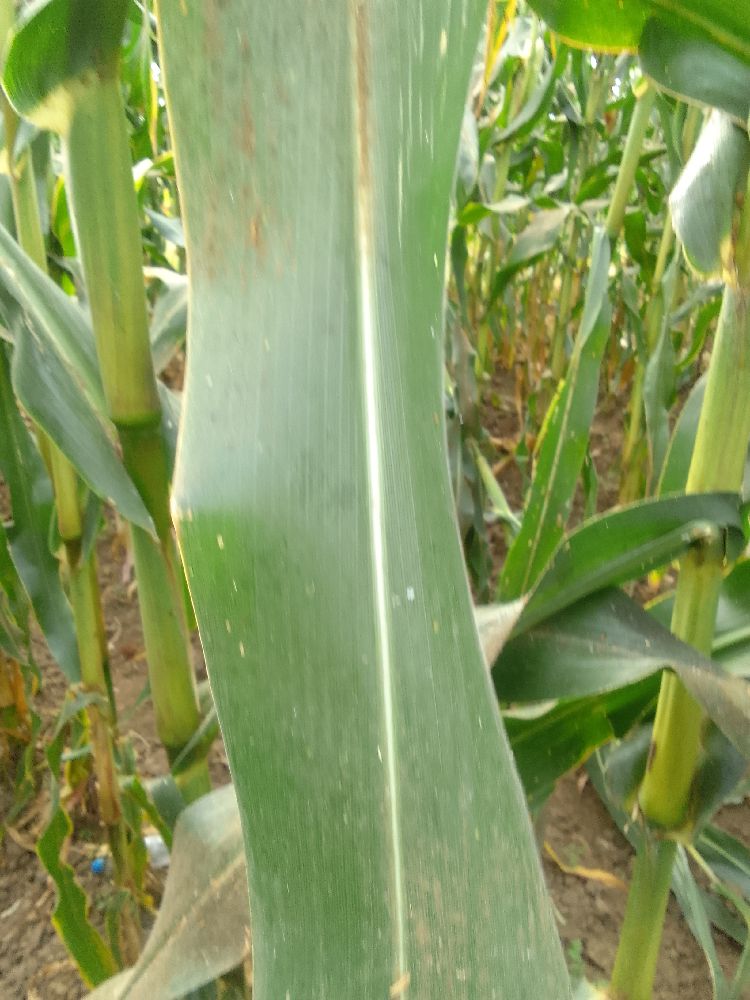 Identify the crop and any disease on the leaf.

maize, healthy
